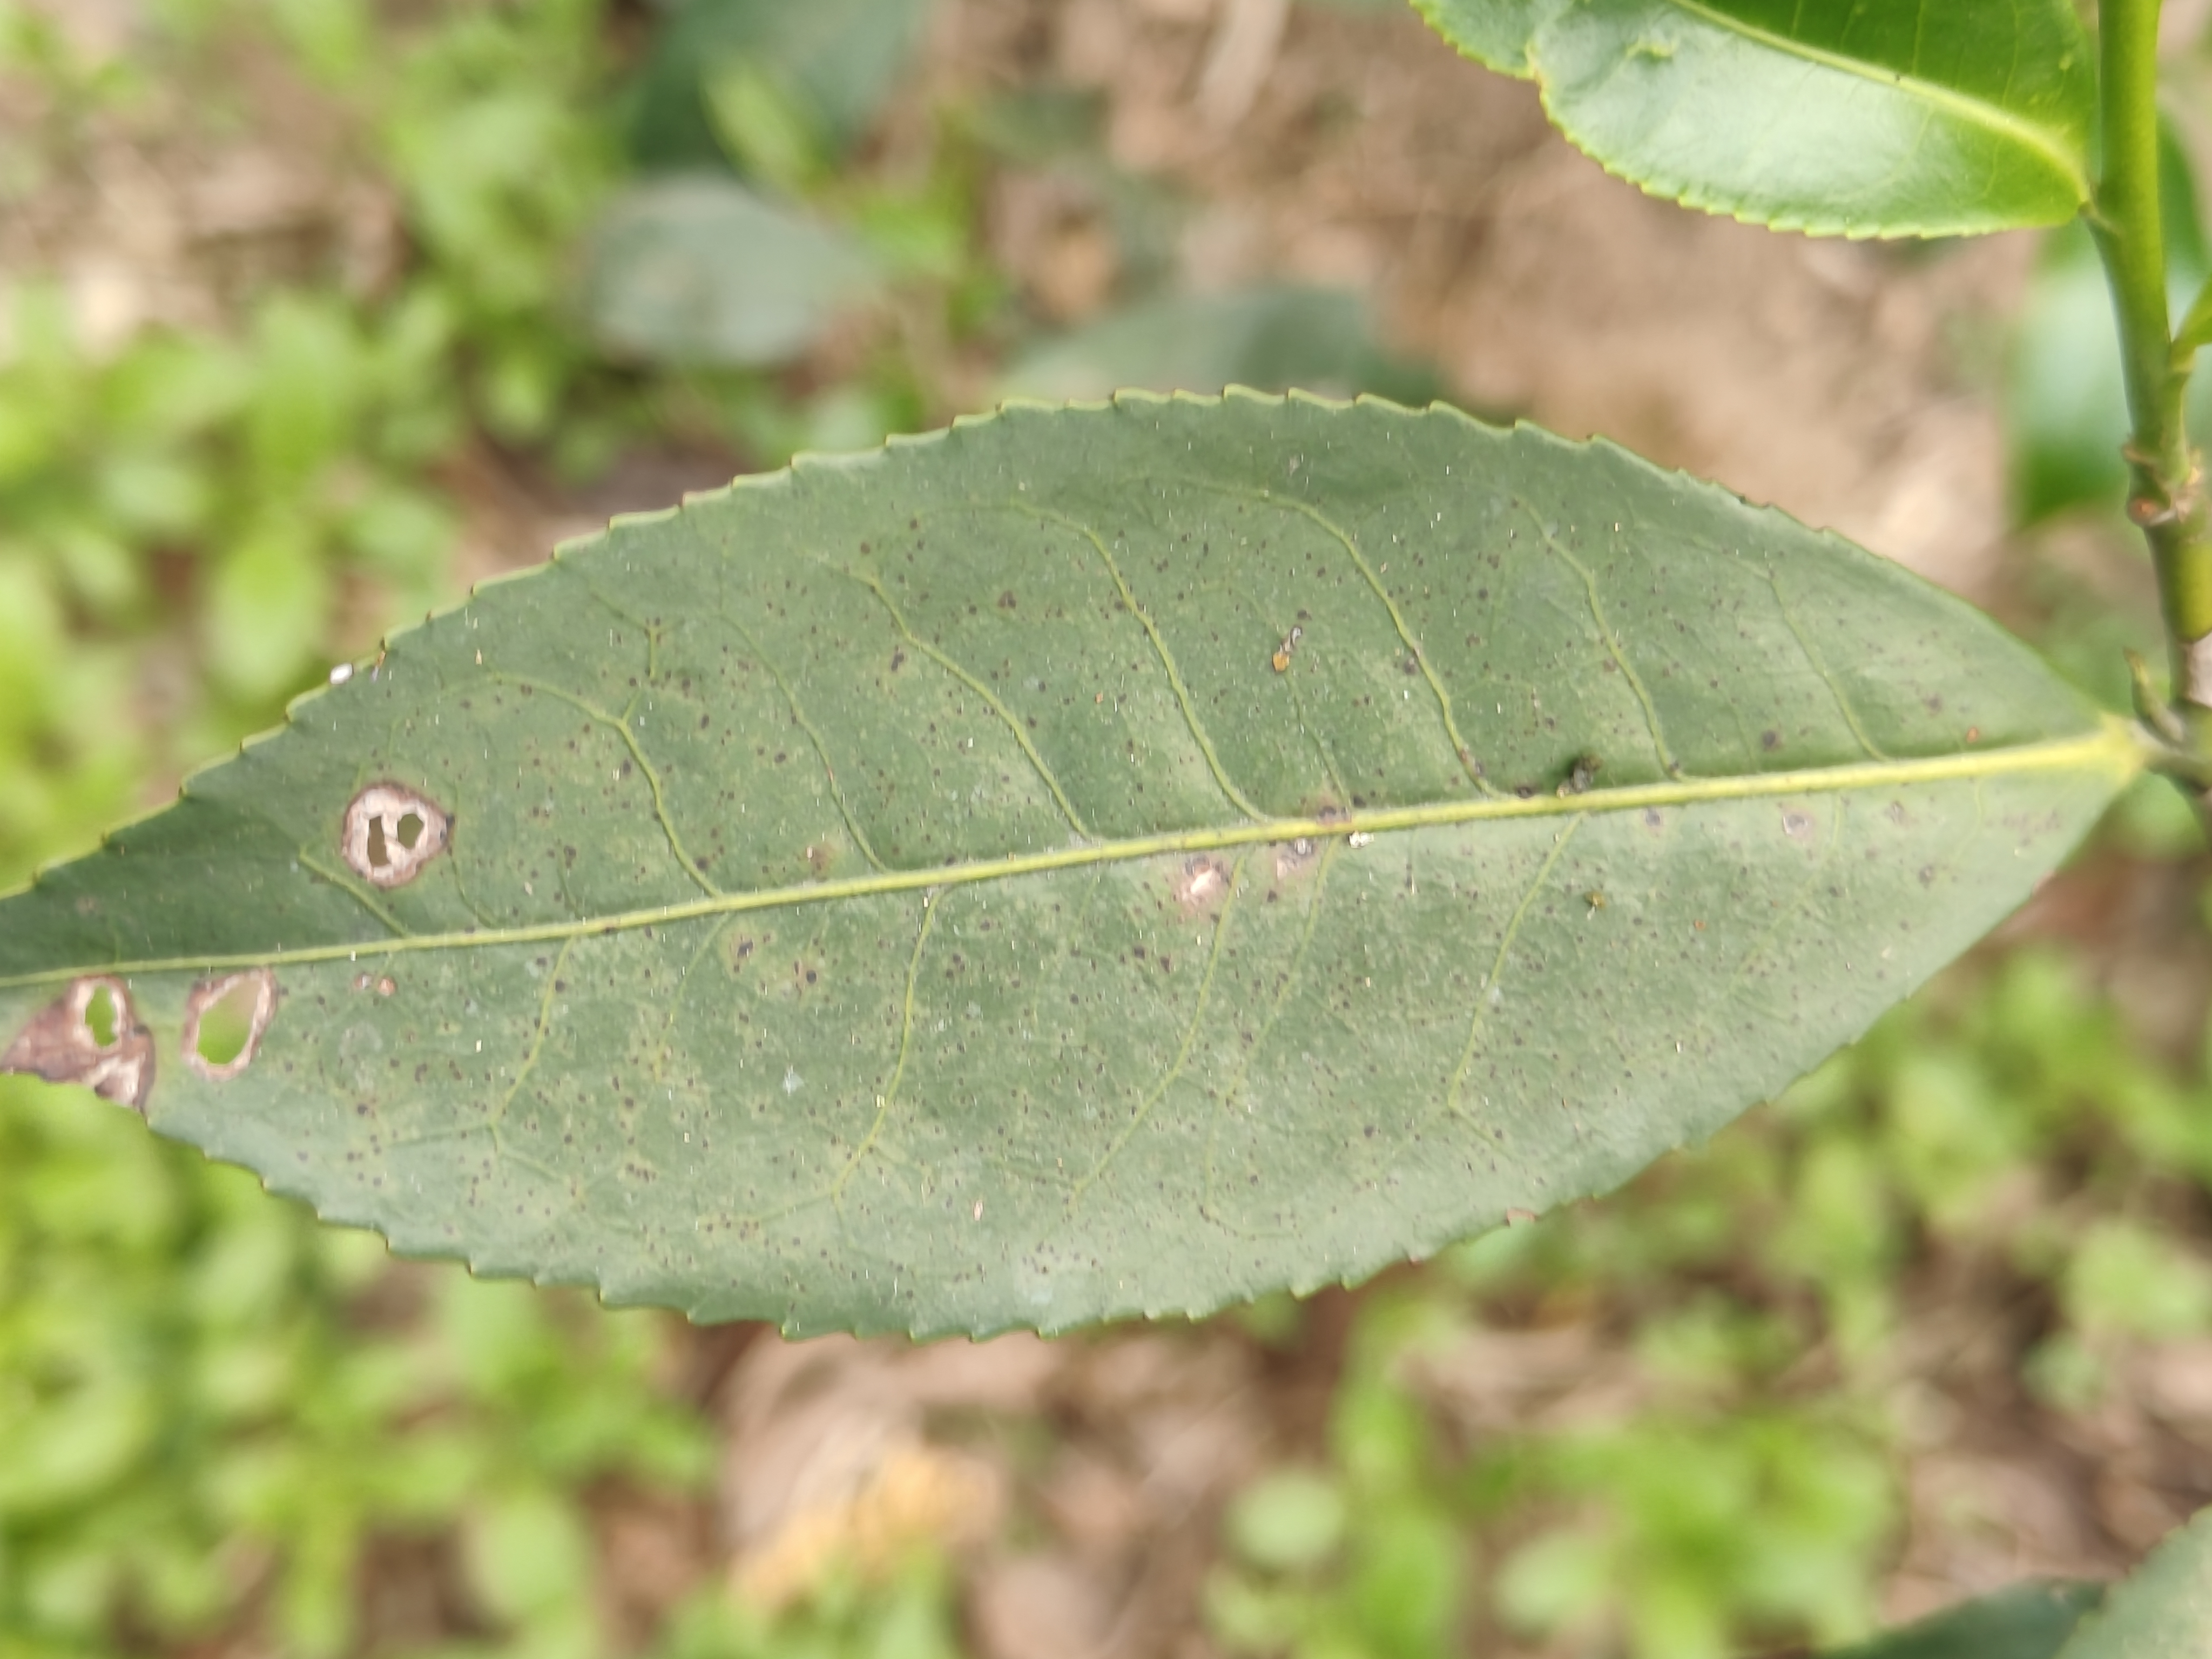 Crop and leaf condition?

tea, red rust
